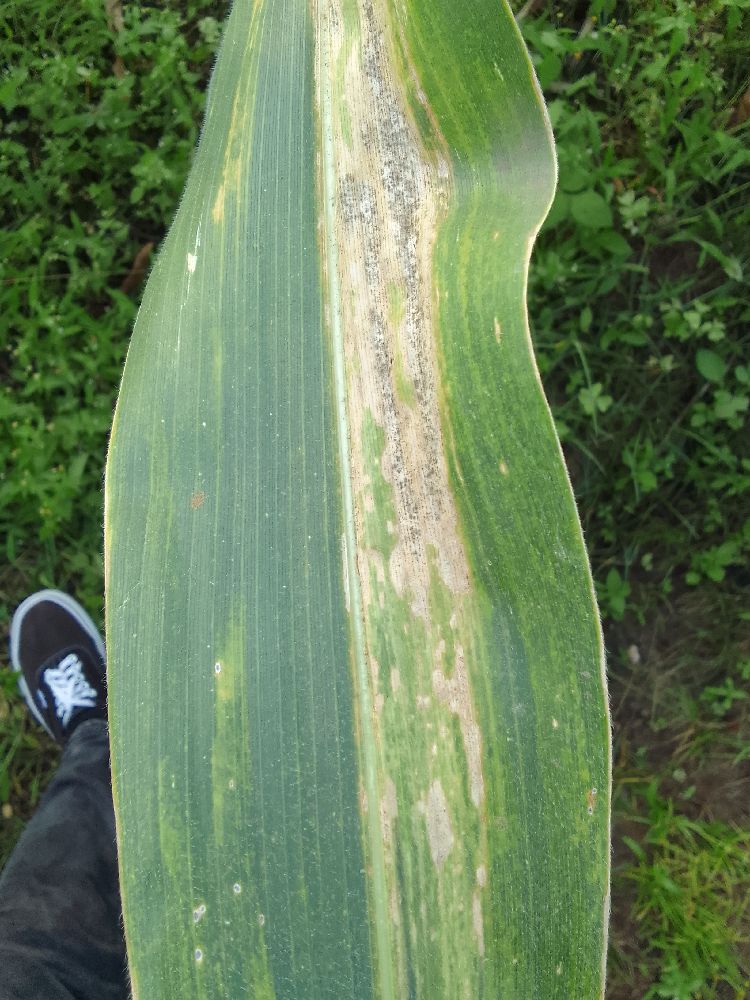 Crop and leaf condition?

maize, maize lethal necrosis
